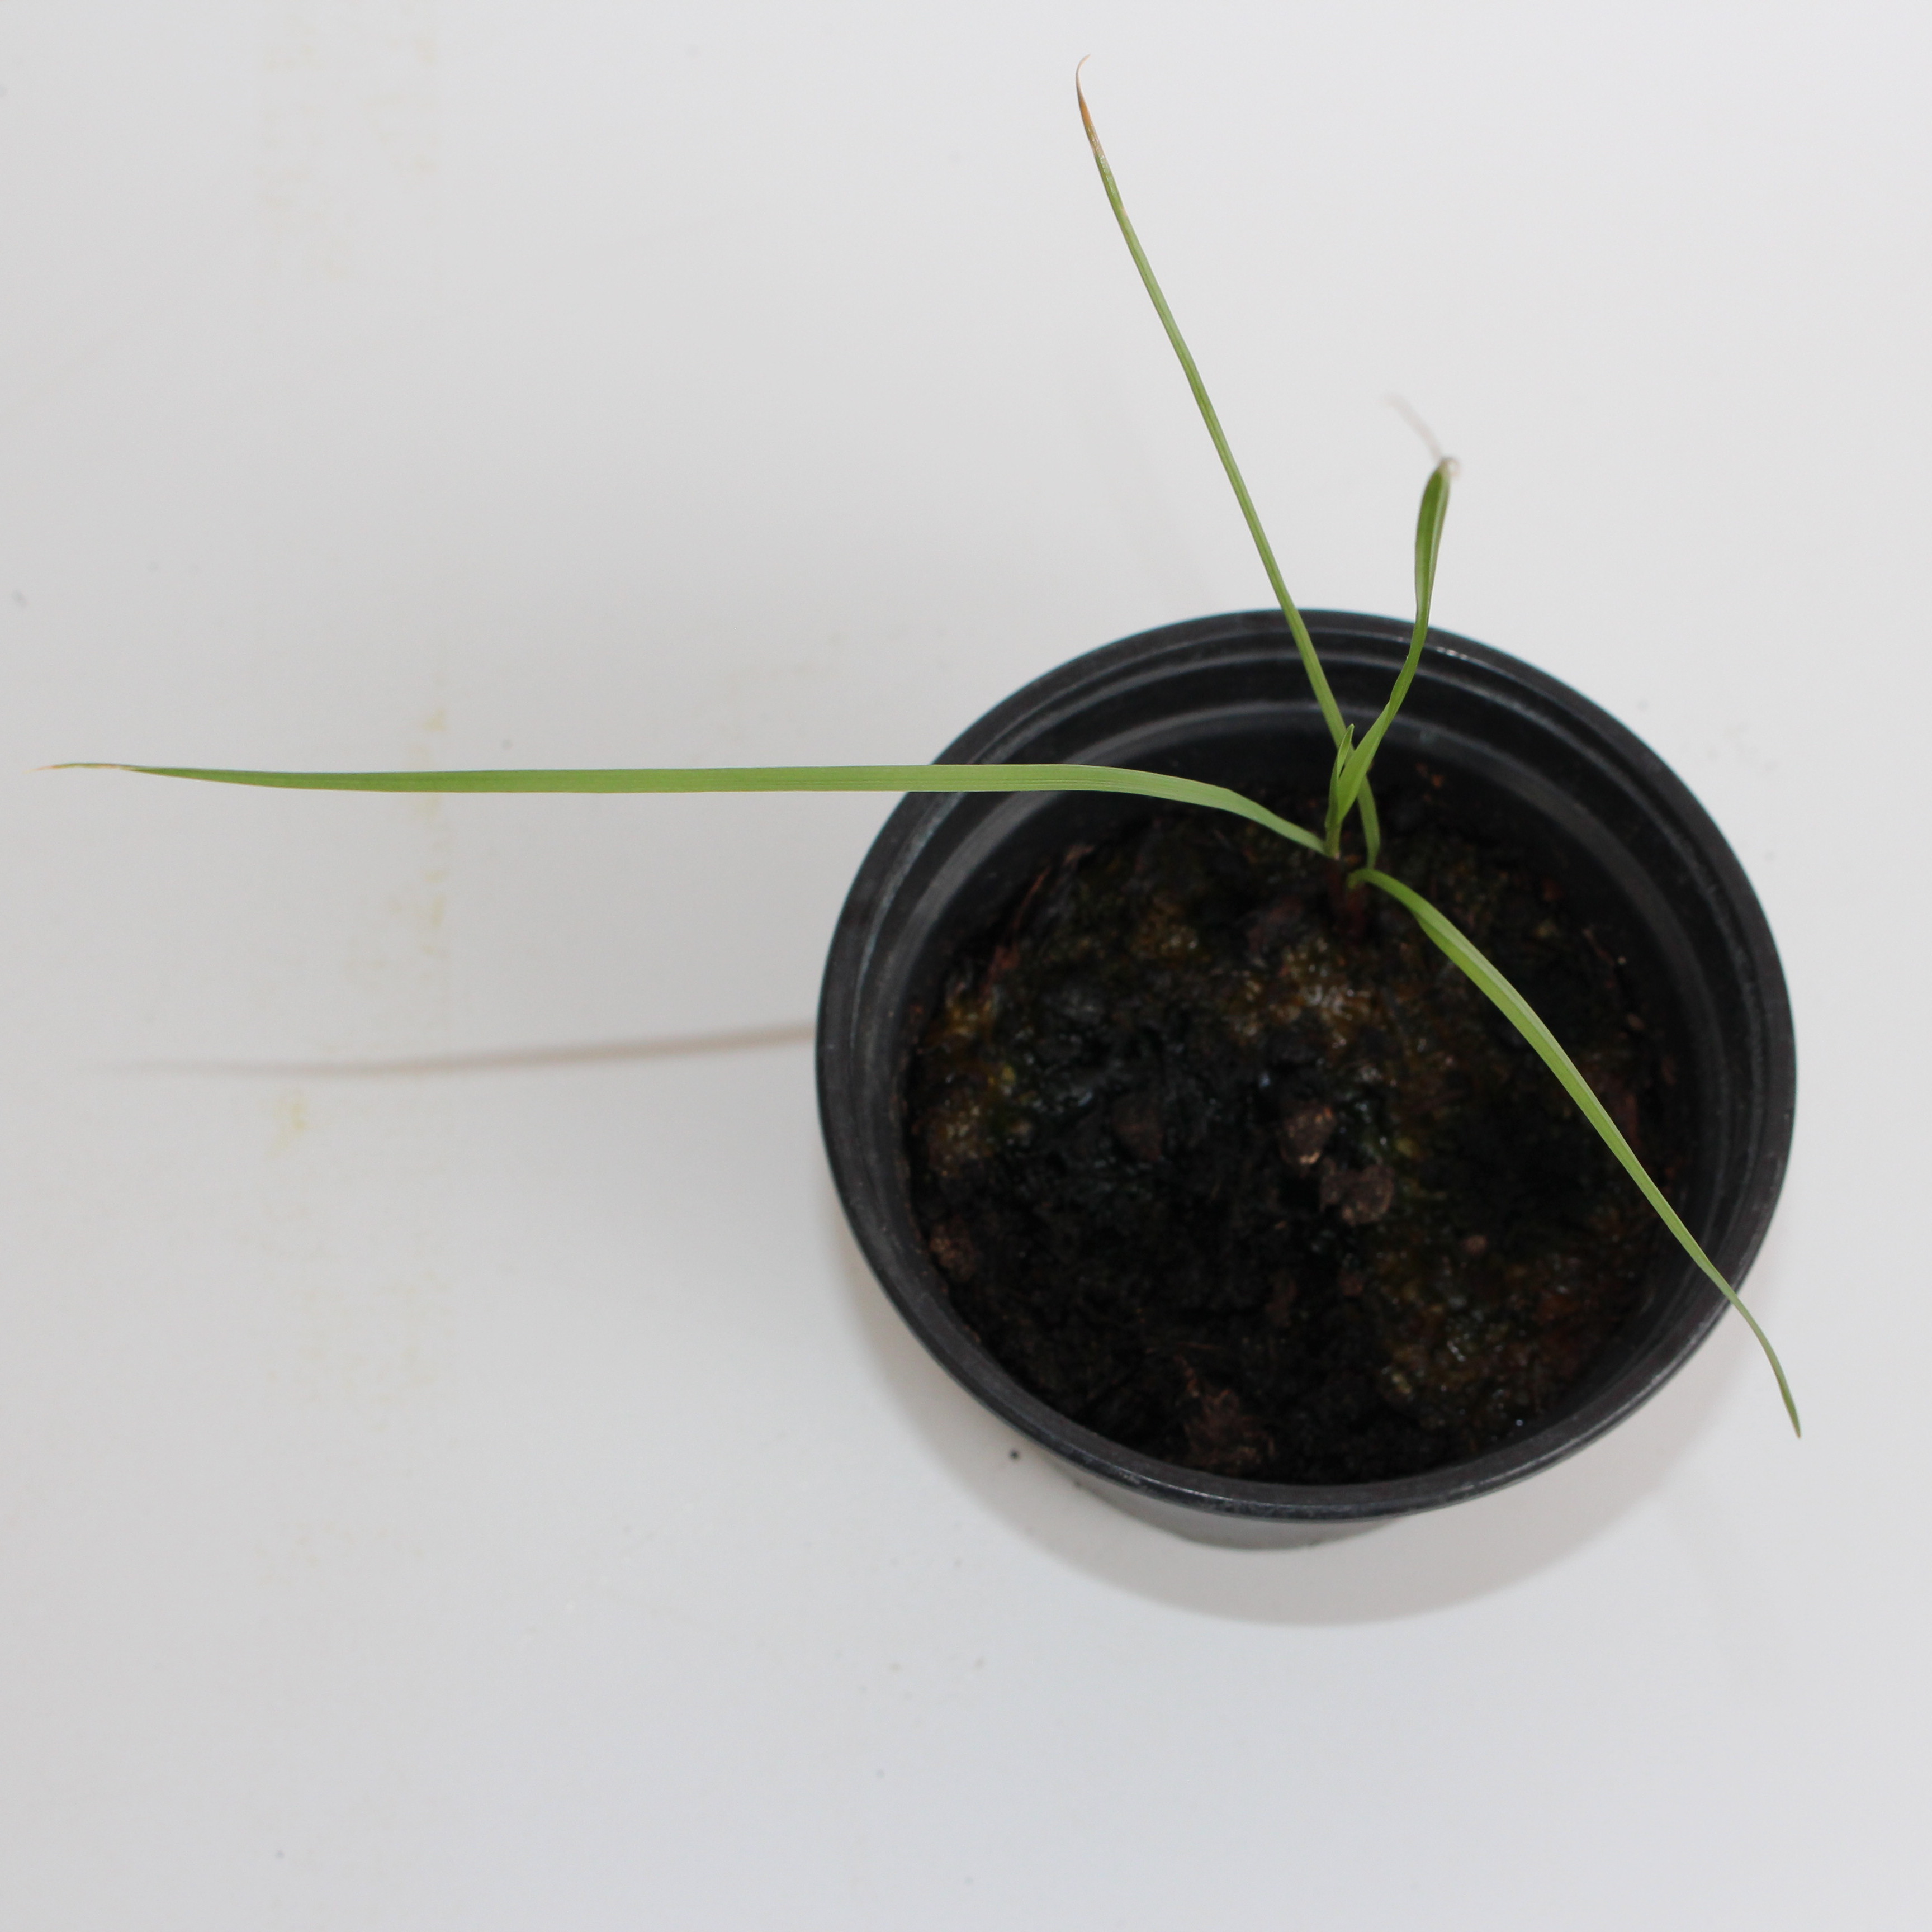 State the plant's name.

Lolium multiflorum
